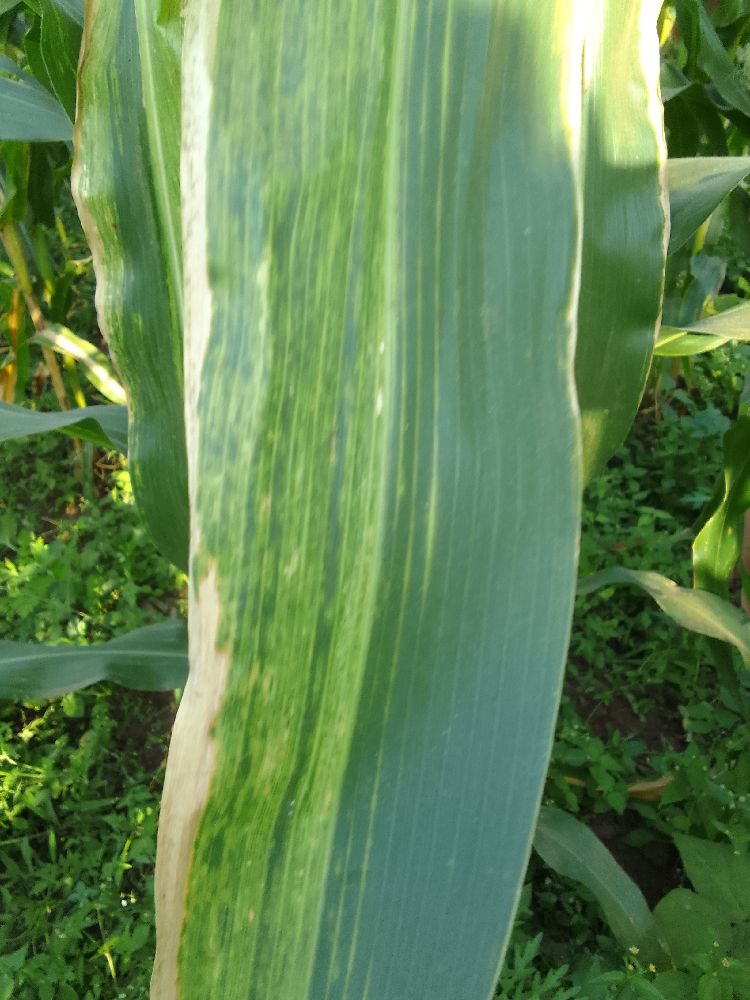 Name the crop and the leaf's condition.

maize, maize lethal necrosis
